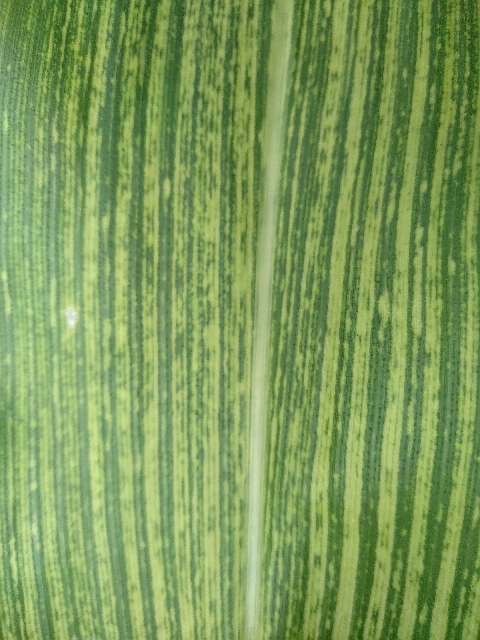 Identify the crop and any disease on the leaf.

maize, maize streak virus
